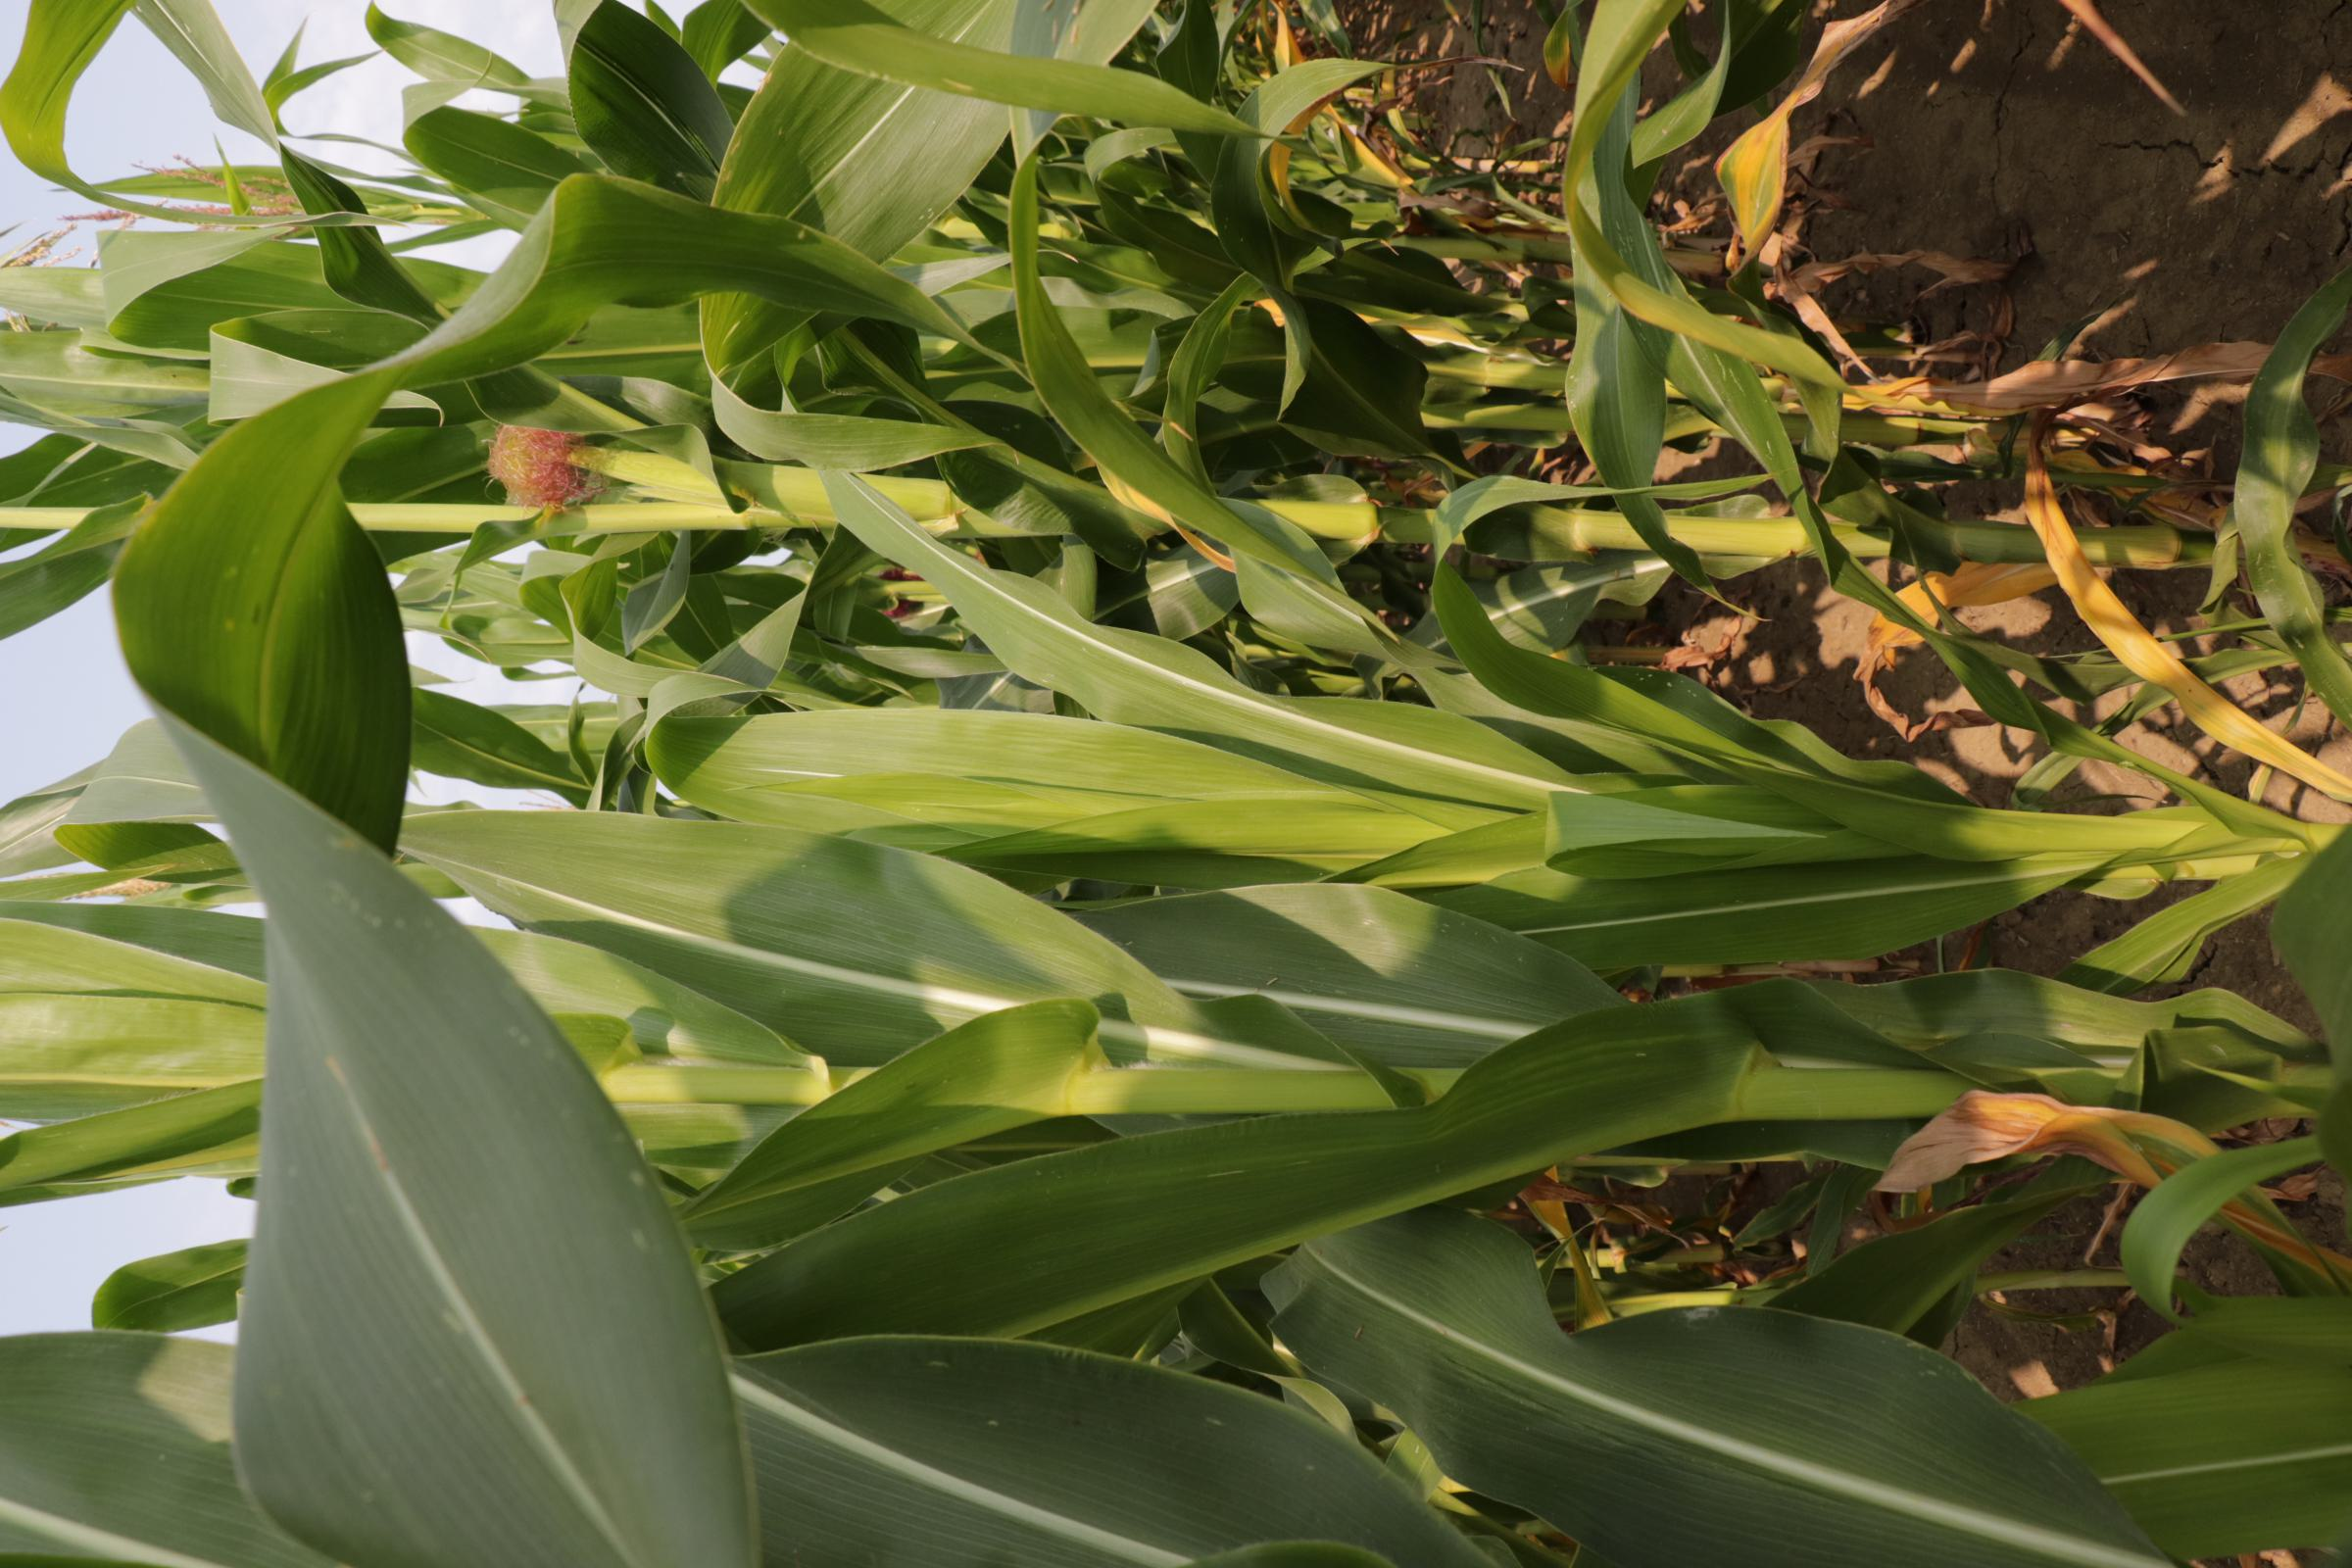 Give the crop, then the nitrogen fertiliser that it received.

maize, full nitrogen fertilisation
